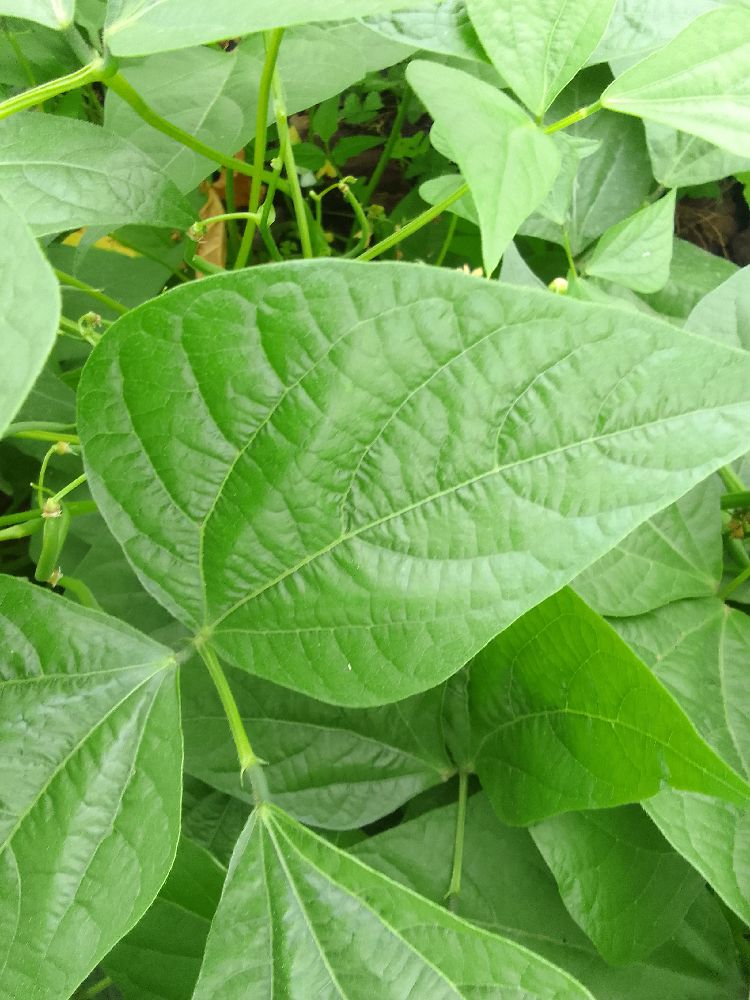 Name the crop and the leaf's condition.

common bean, healthy
